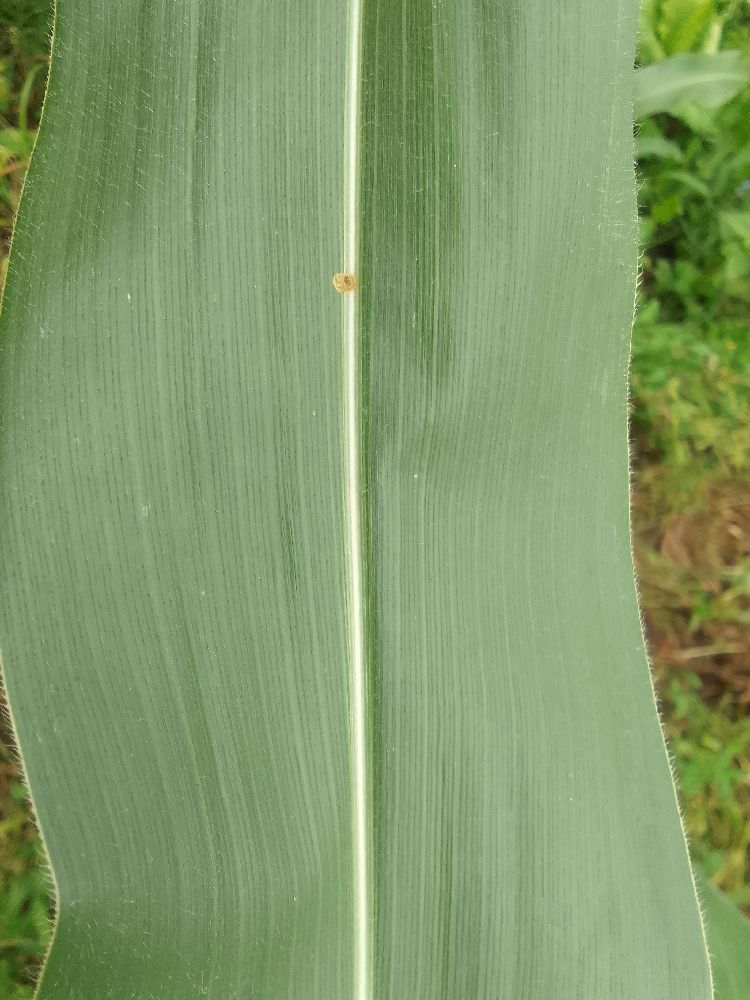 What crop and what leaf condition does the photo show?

maize, healthy
